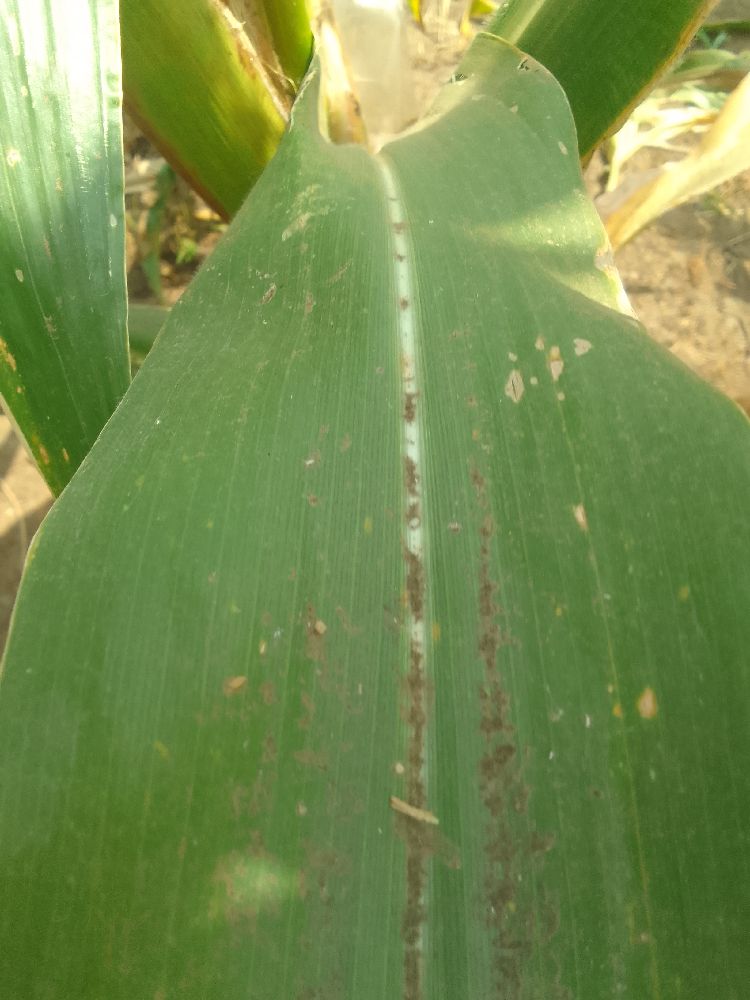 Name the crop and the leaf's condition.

maize, healthy
